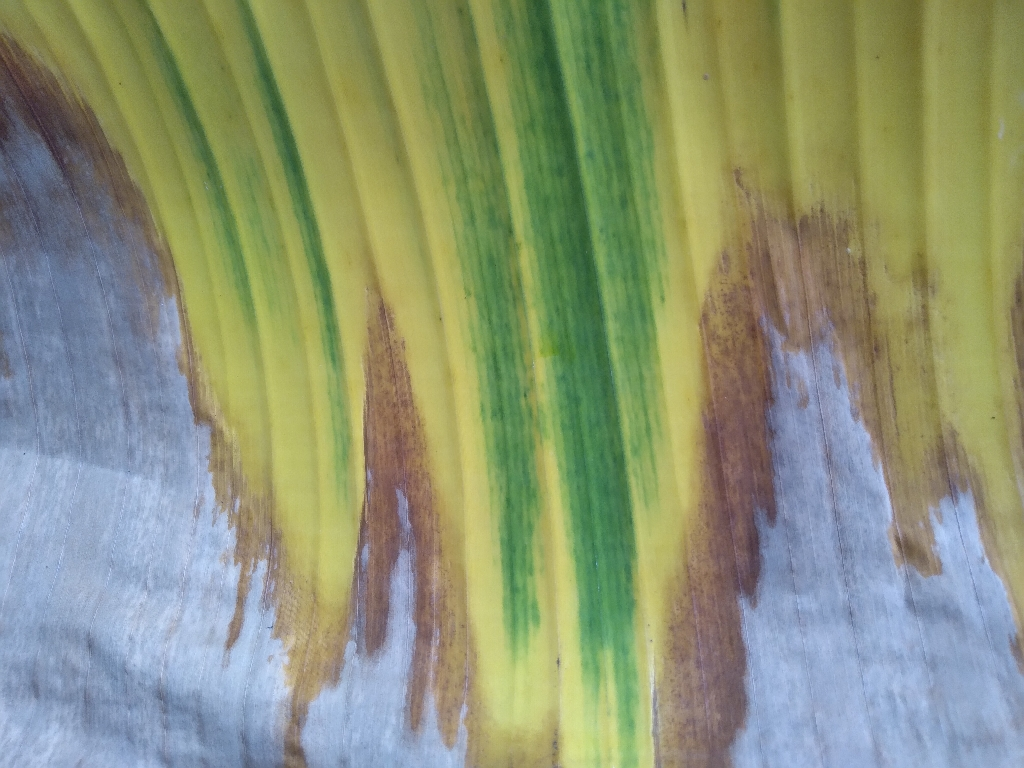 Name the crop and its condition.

banana, fusarium wilt race 1
